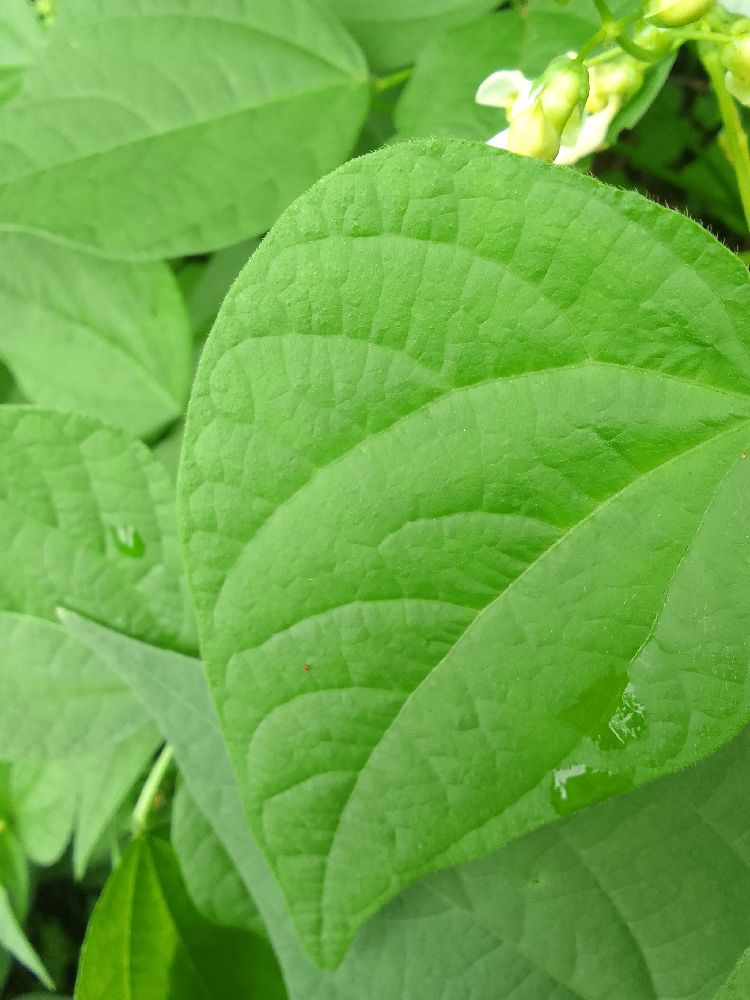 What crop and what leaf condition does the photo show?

common bean, healthy
